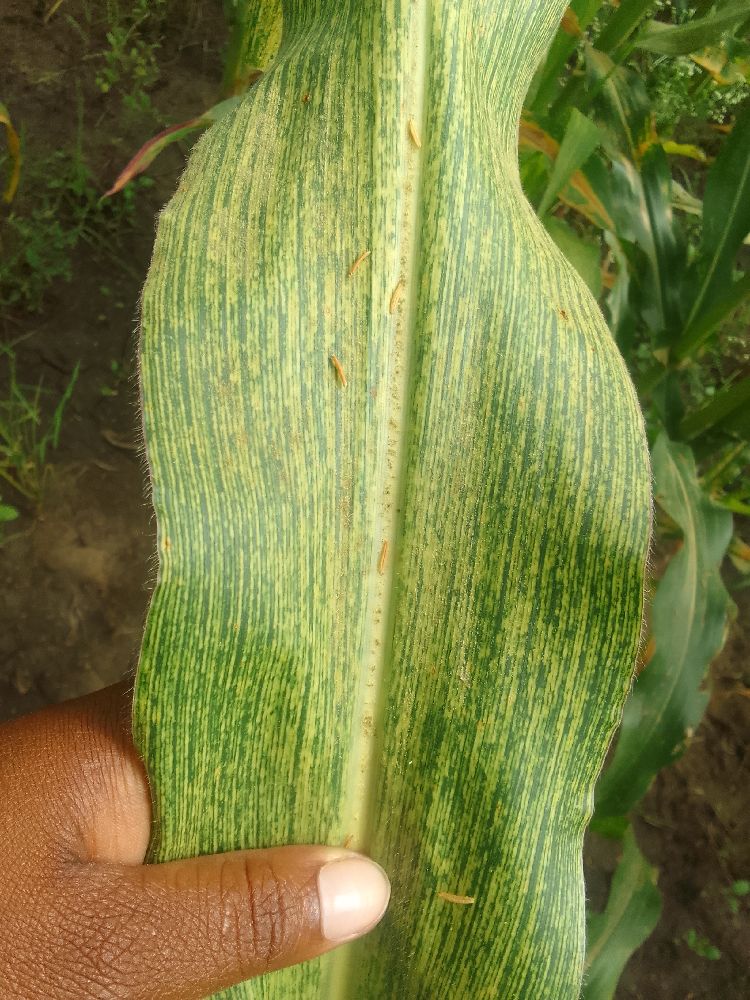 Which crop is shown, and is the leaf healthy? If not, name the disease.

maize, maize streak virus
